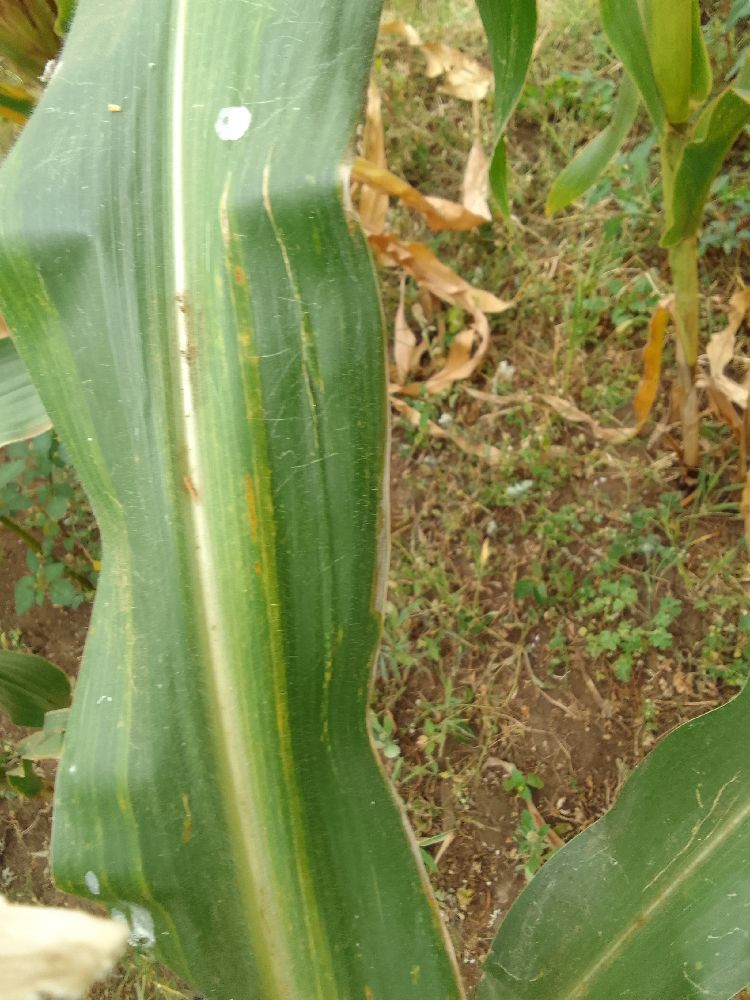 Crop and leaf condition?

maize, maize lethal necrosis
